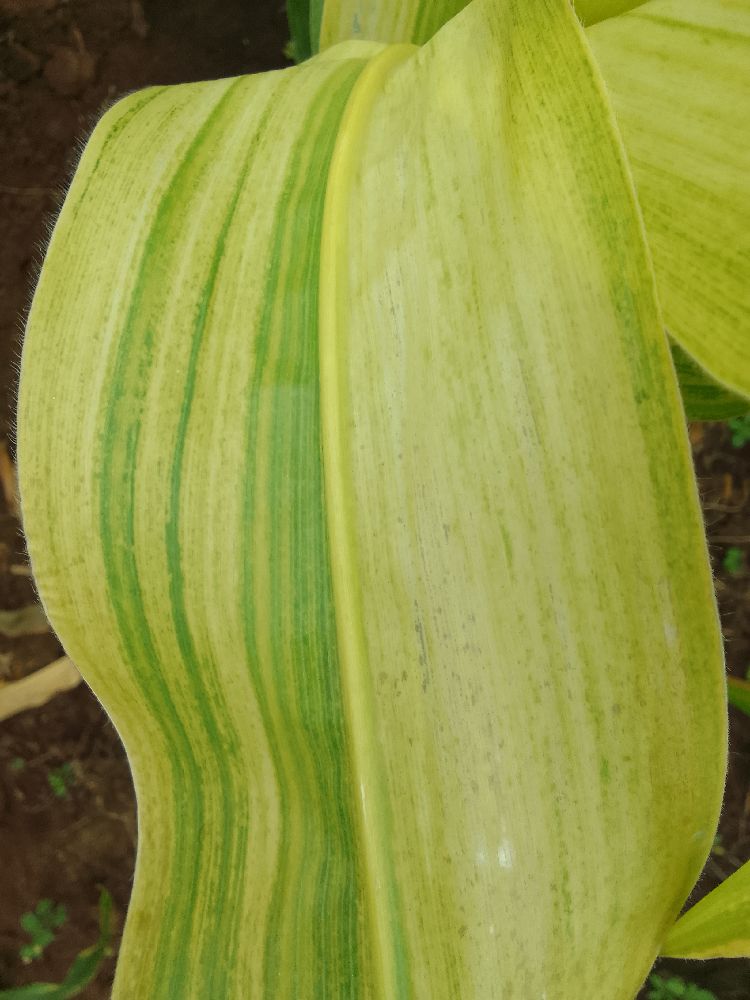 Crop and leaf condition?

maize, maize lethal necrosis
